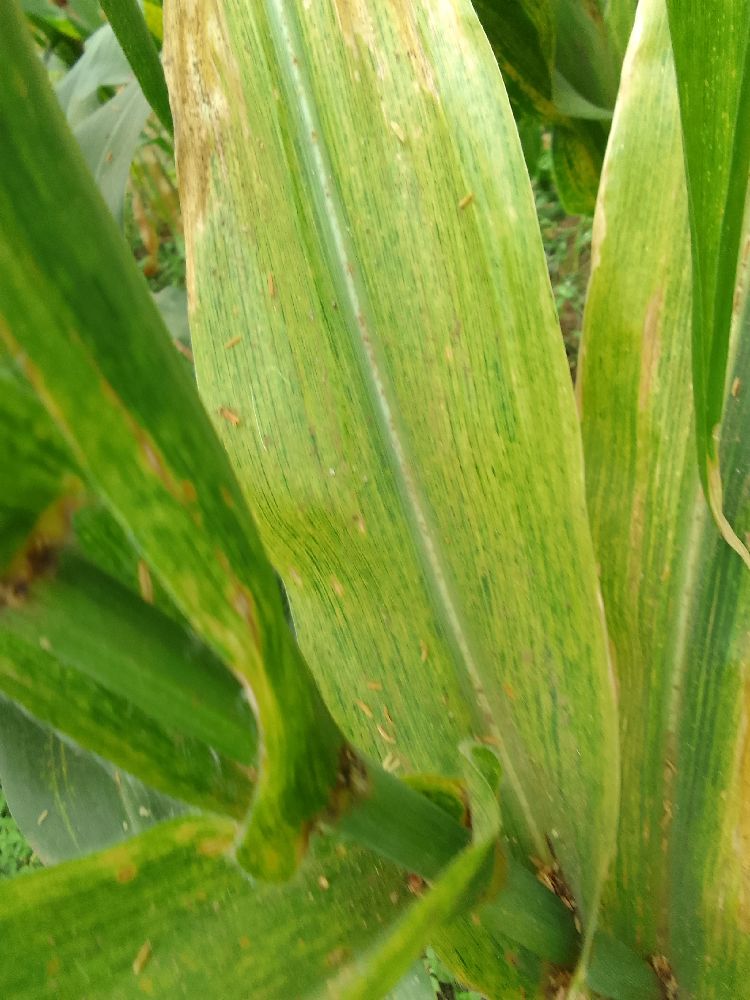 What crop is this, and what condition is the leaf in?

maize, maize lethal necrosis
